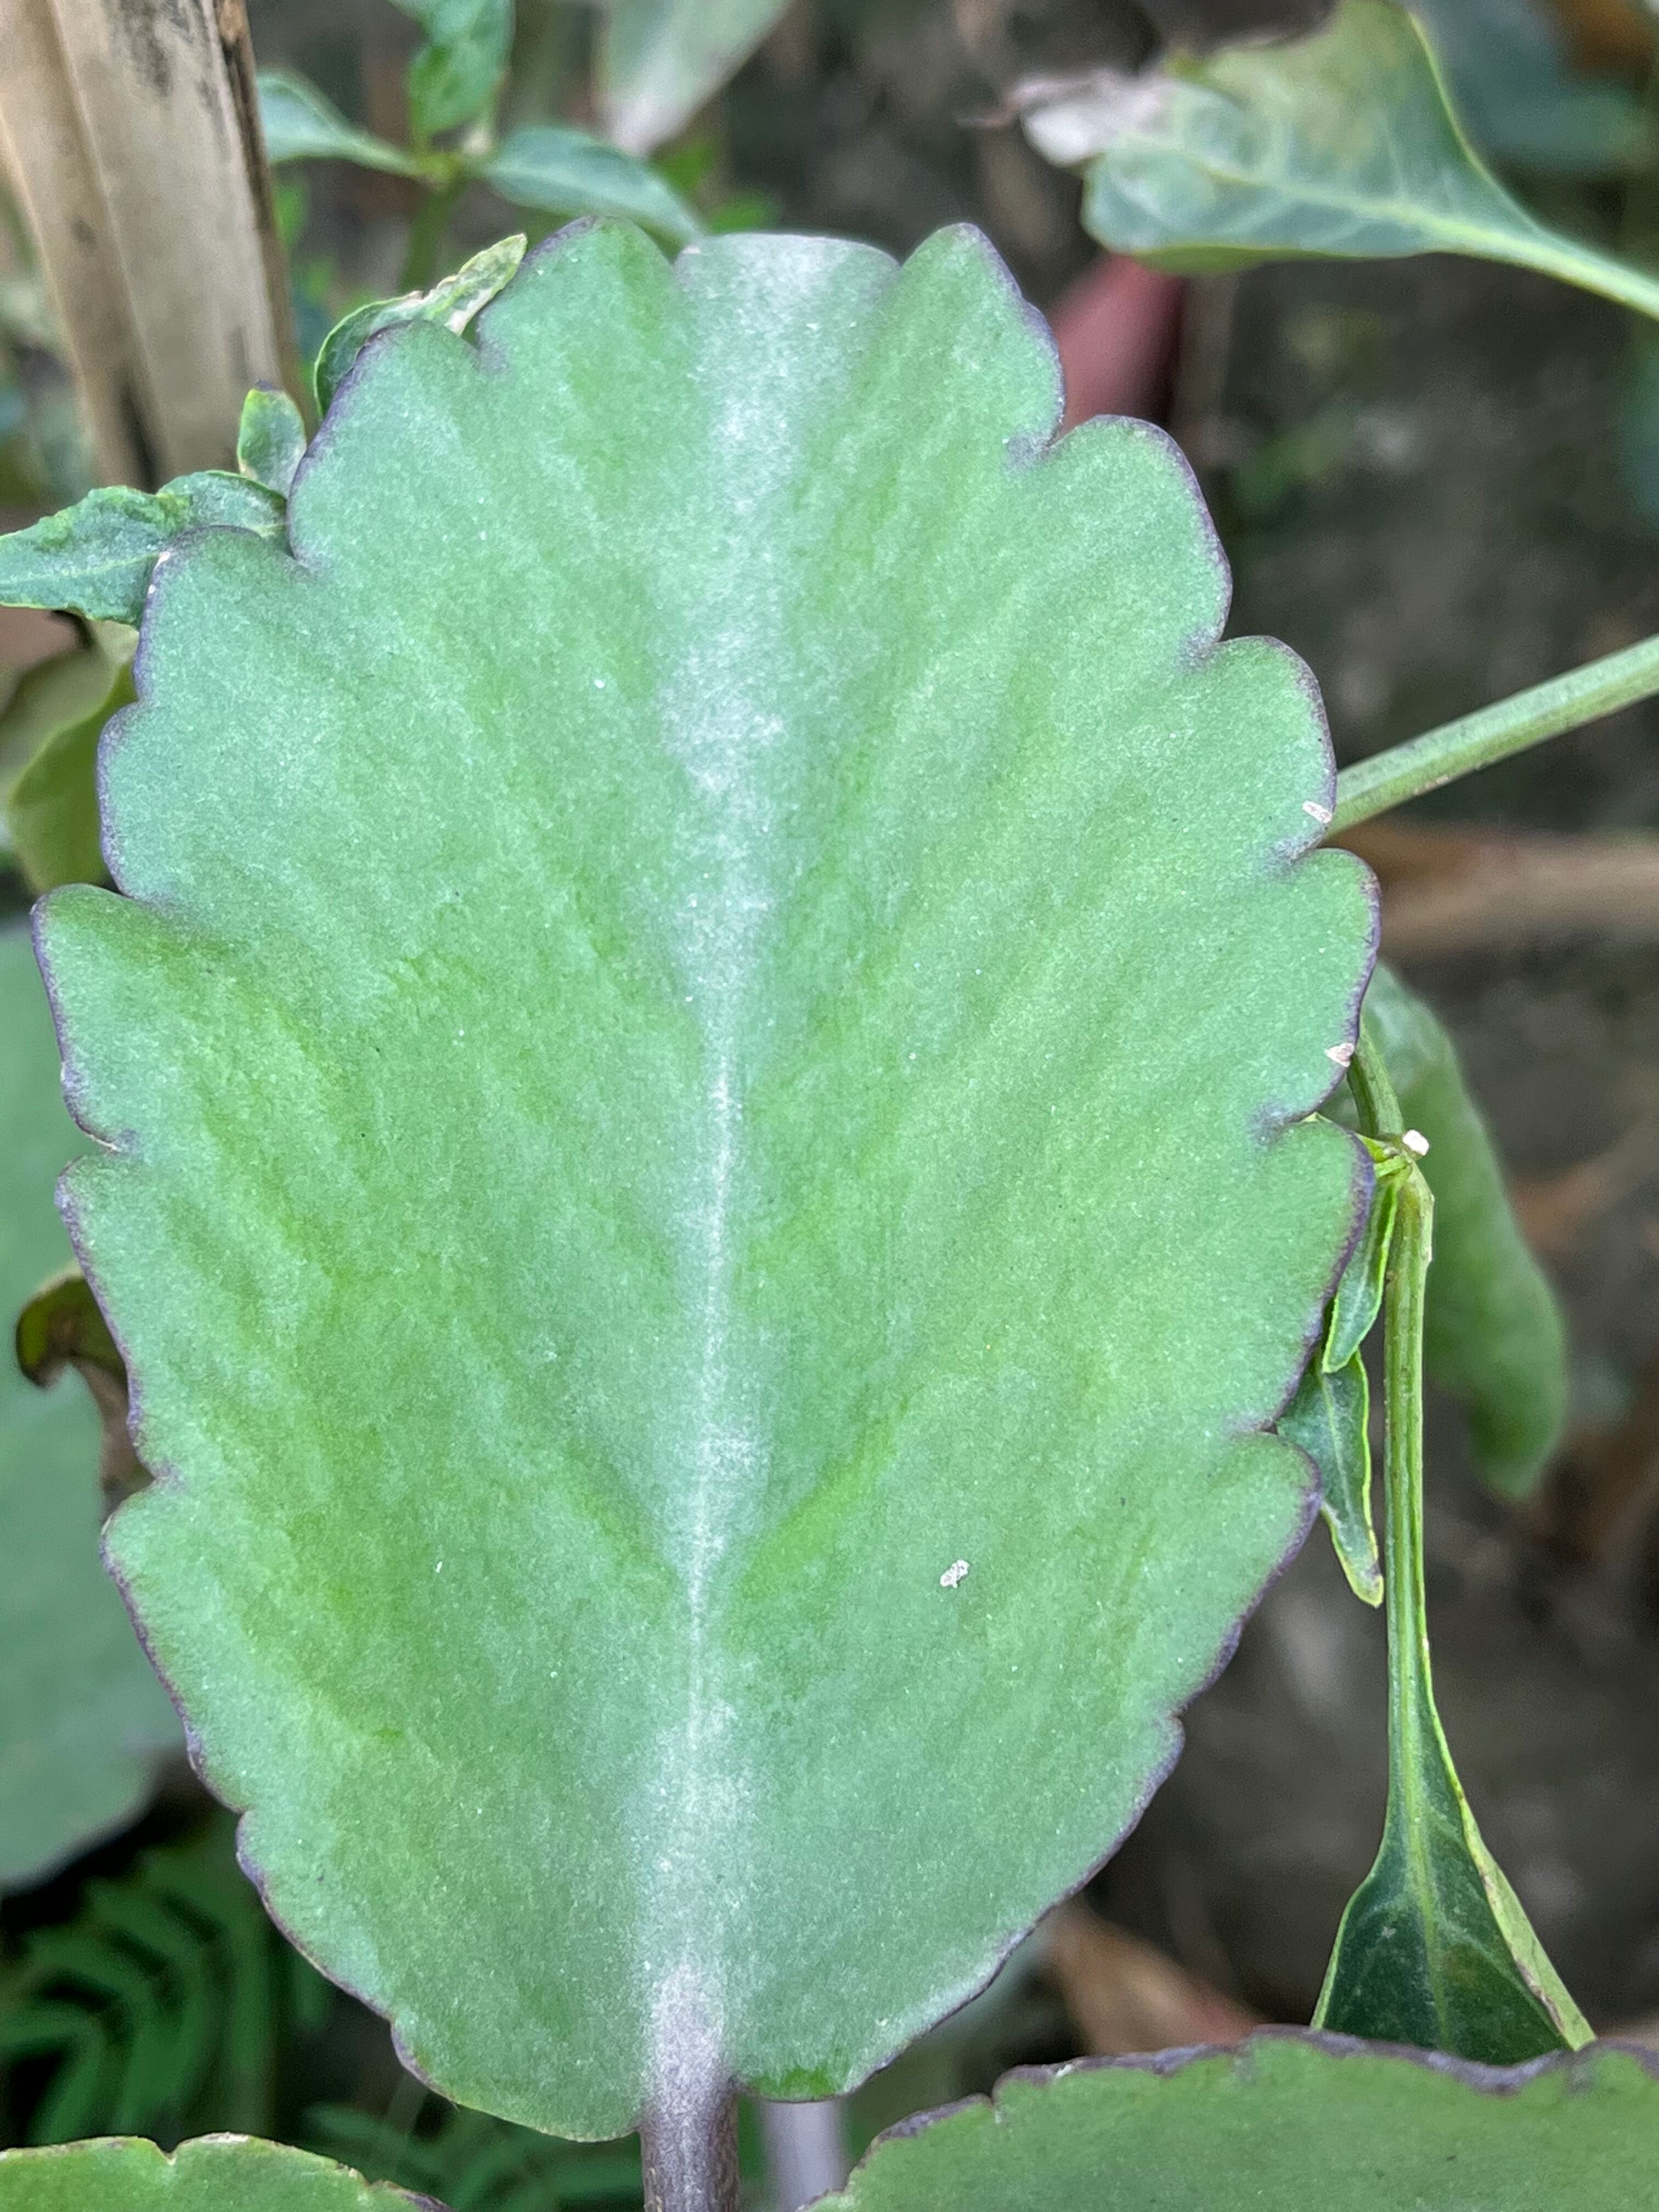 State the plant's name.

pathorkuci
